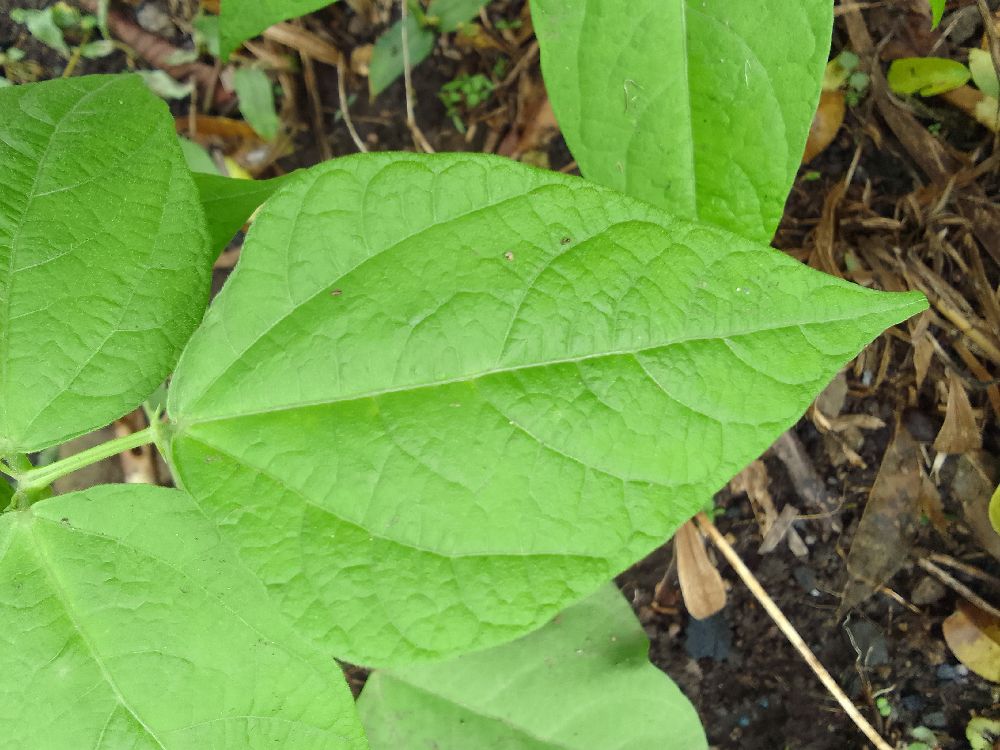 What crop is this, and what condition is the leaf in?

common bean, healthy
